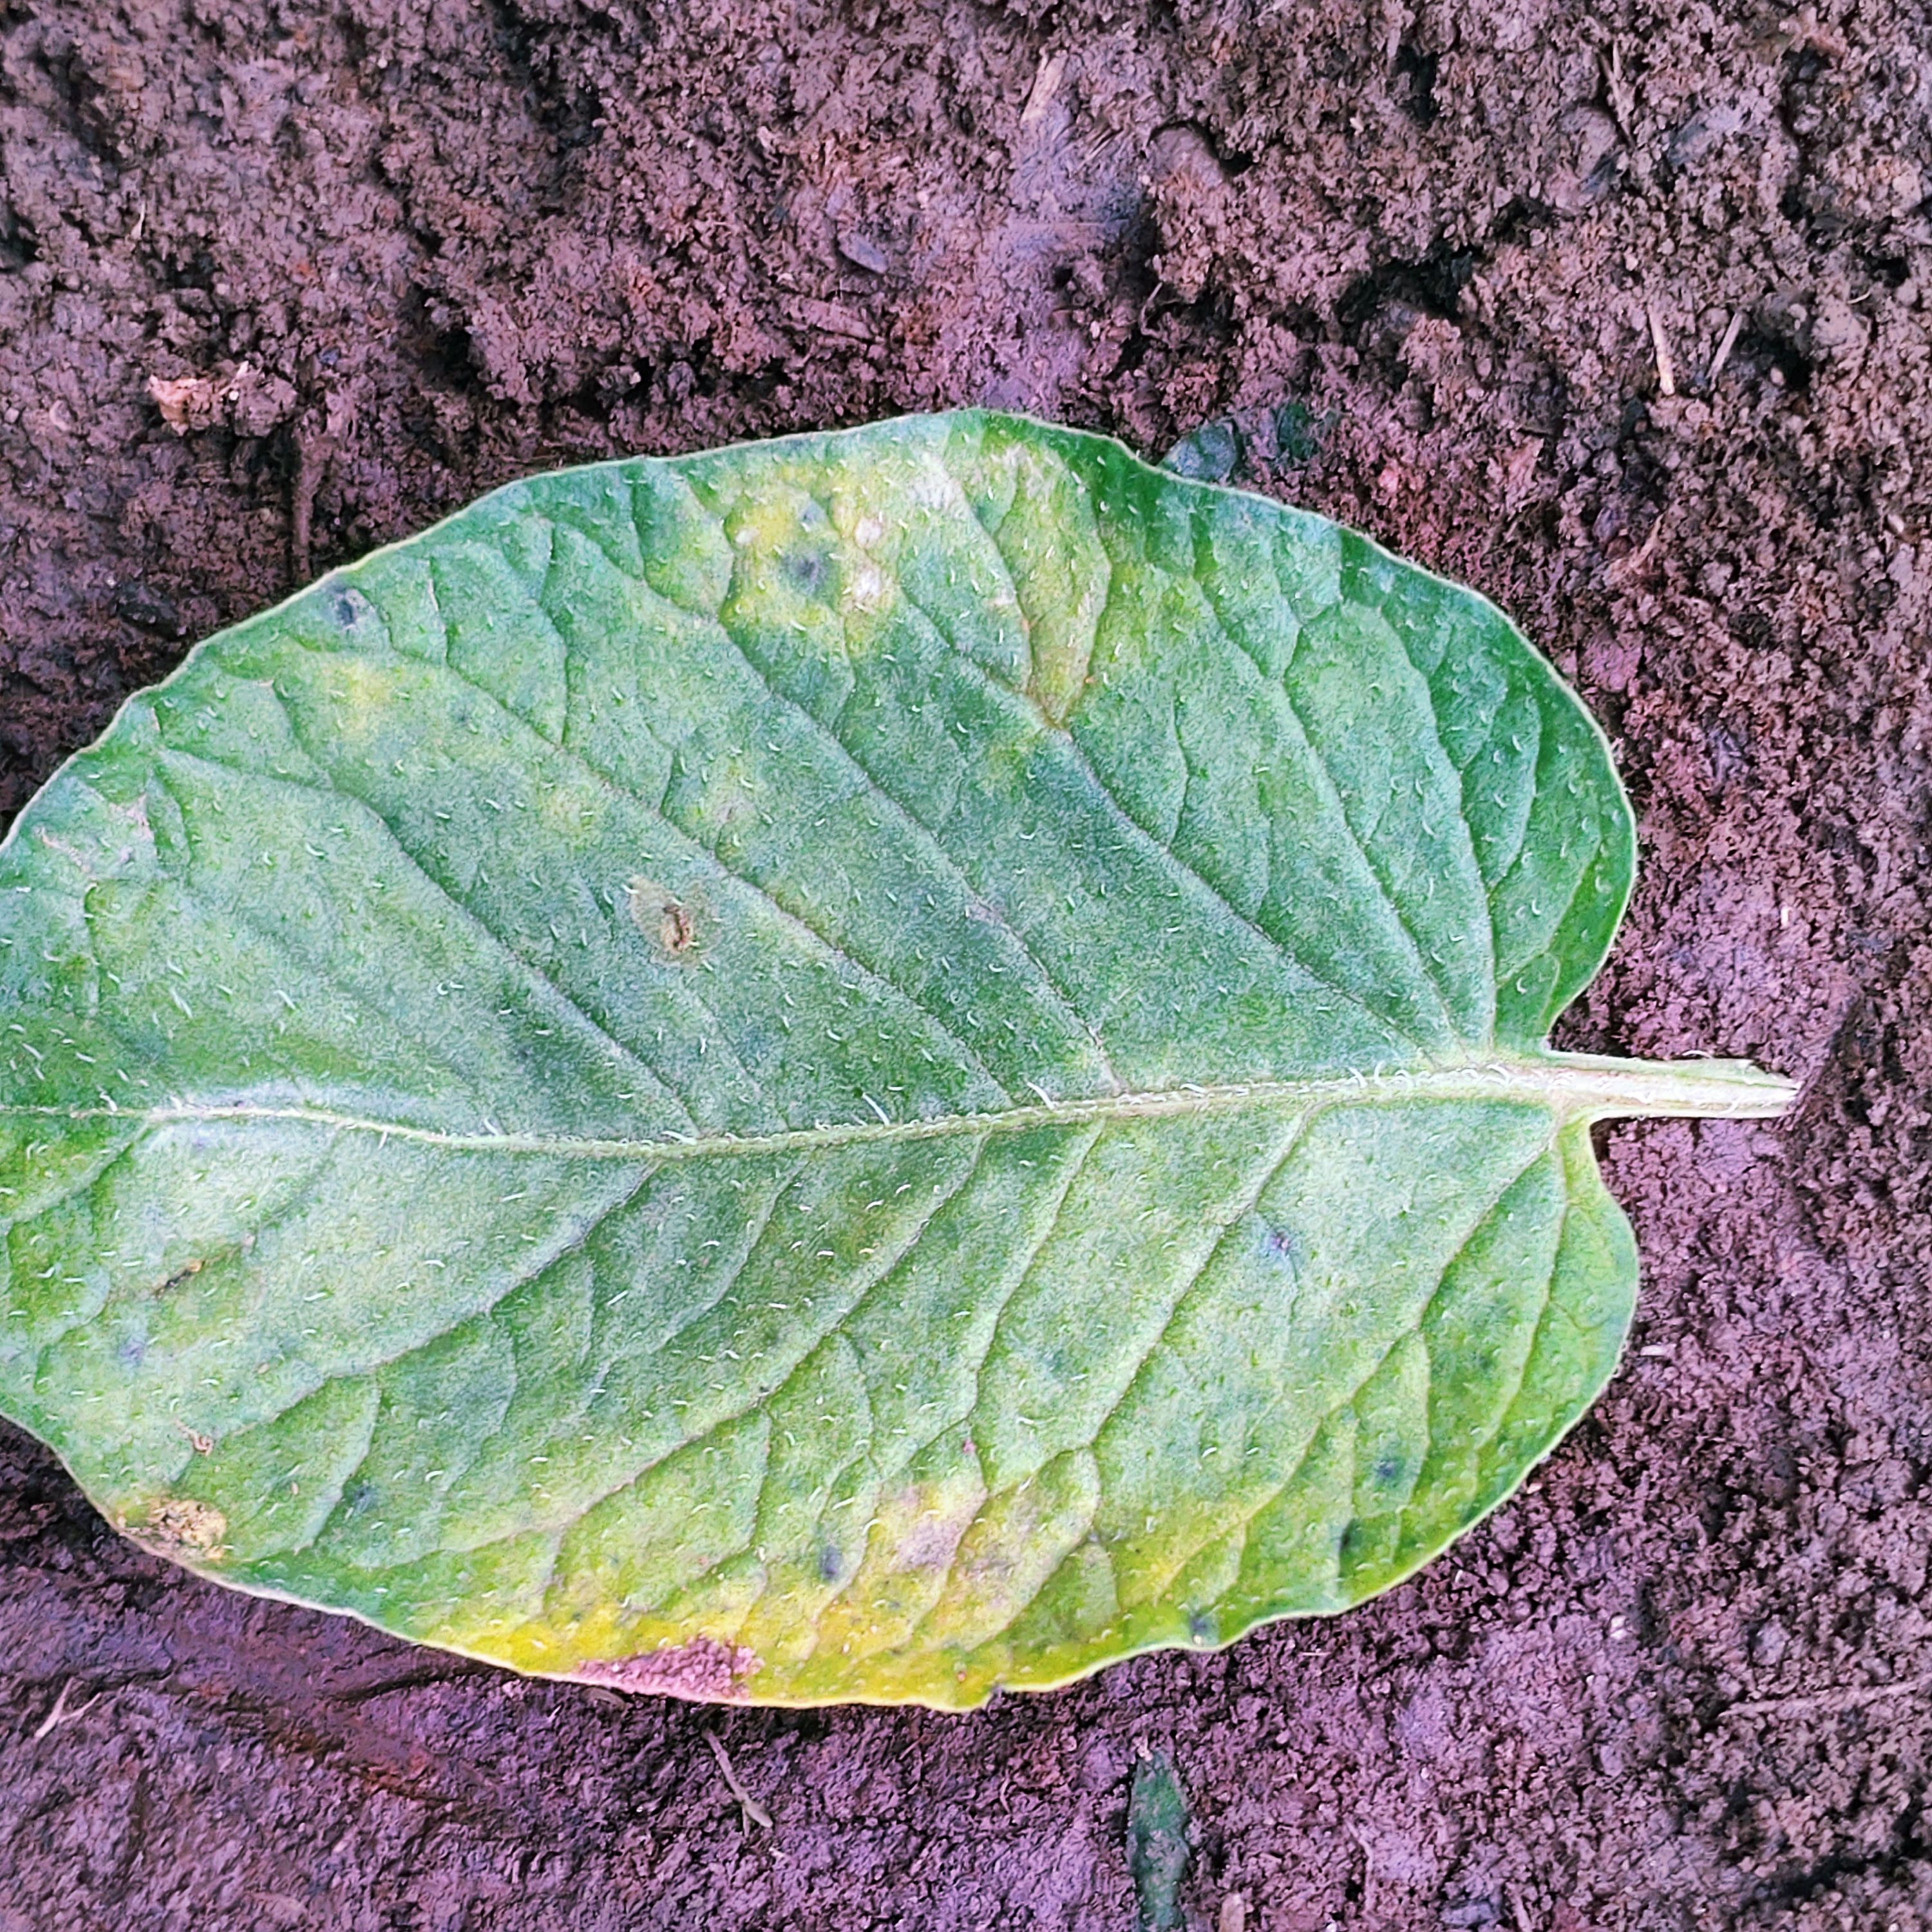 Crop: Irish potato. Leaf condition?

late blight
